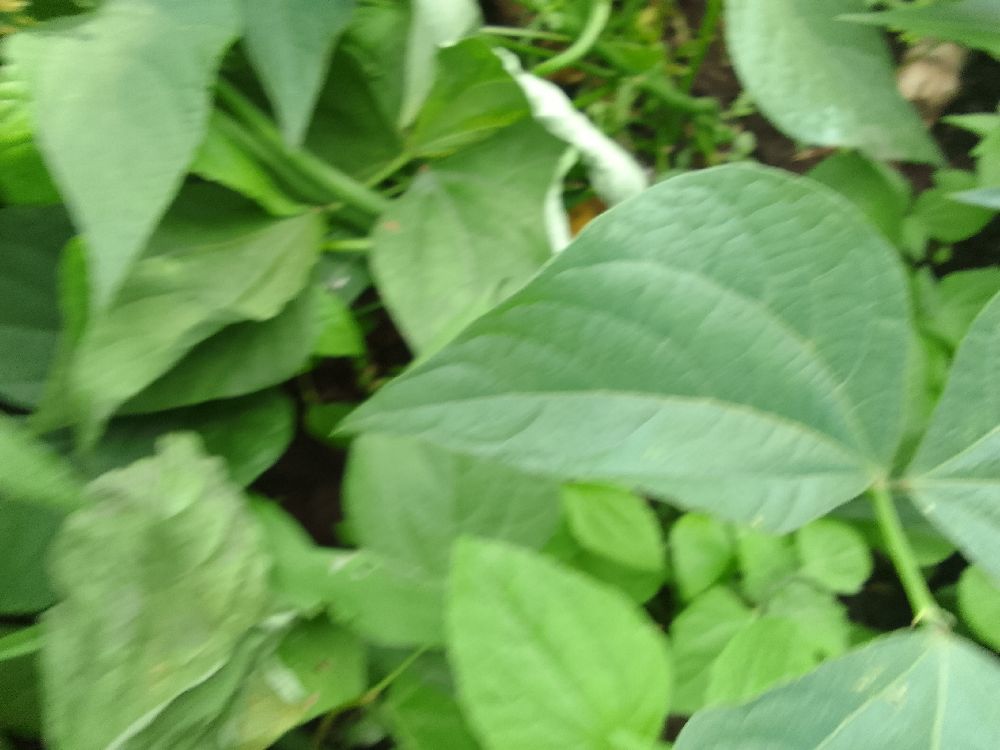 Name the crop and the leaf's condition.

common bean, healthy
